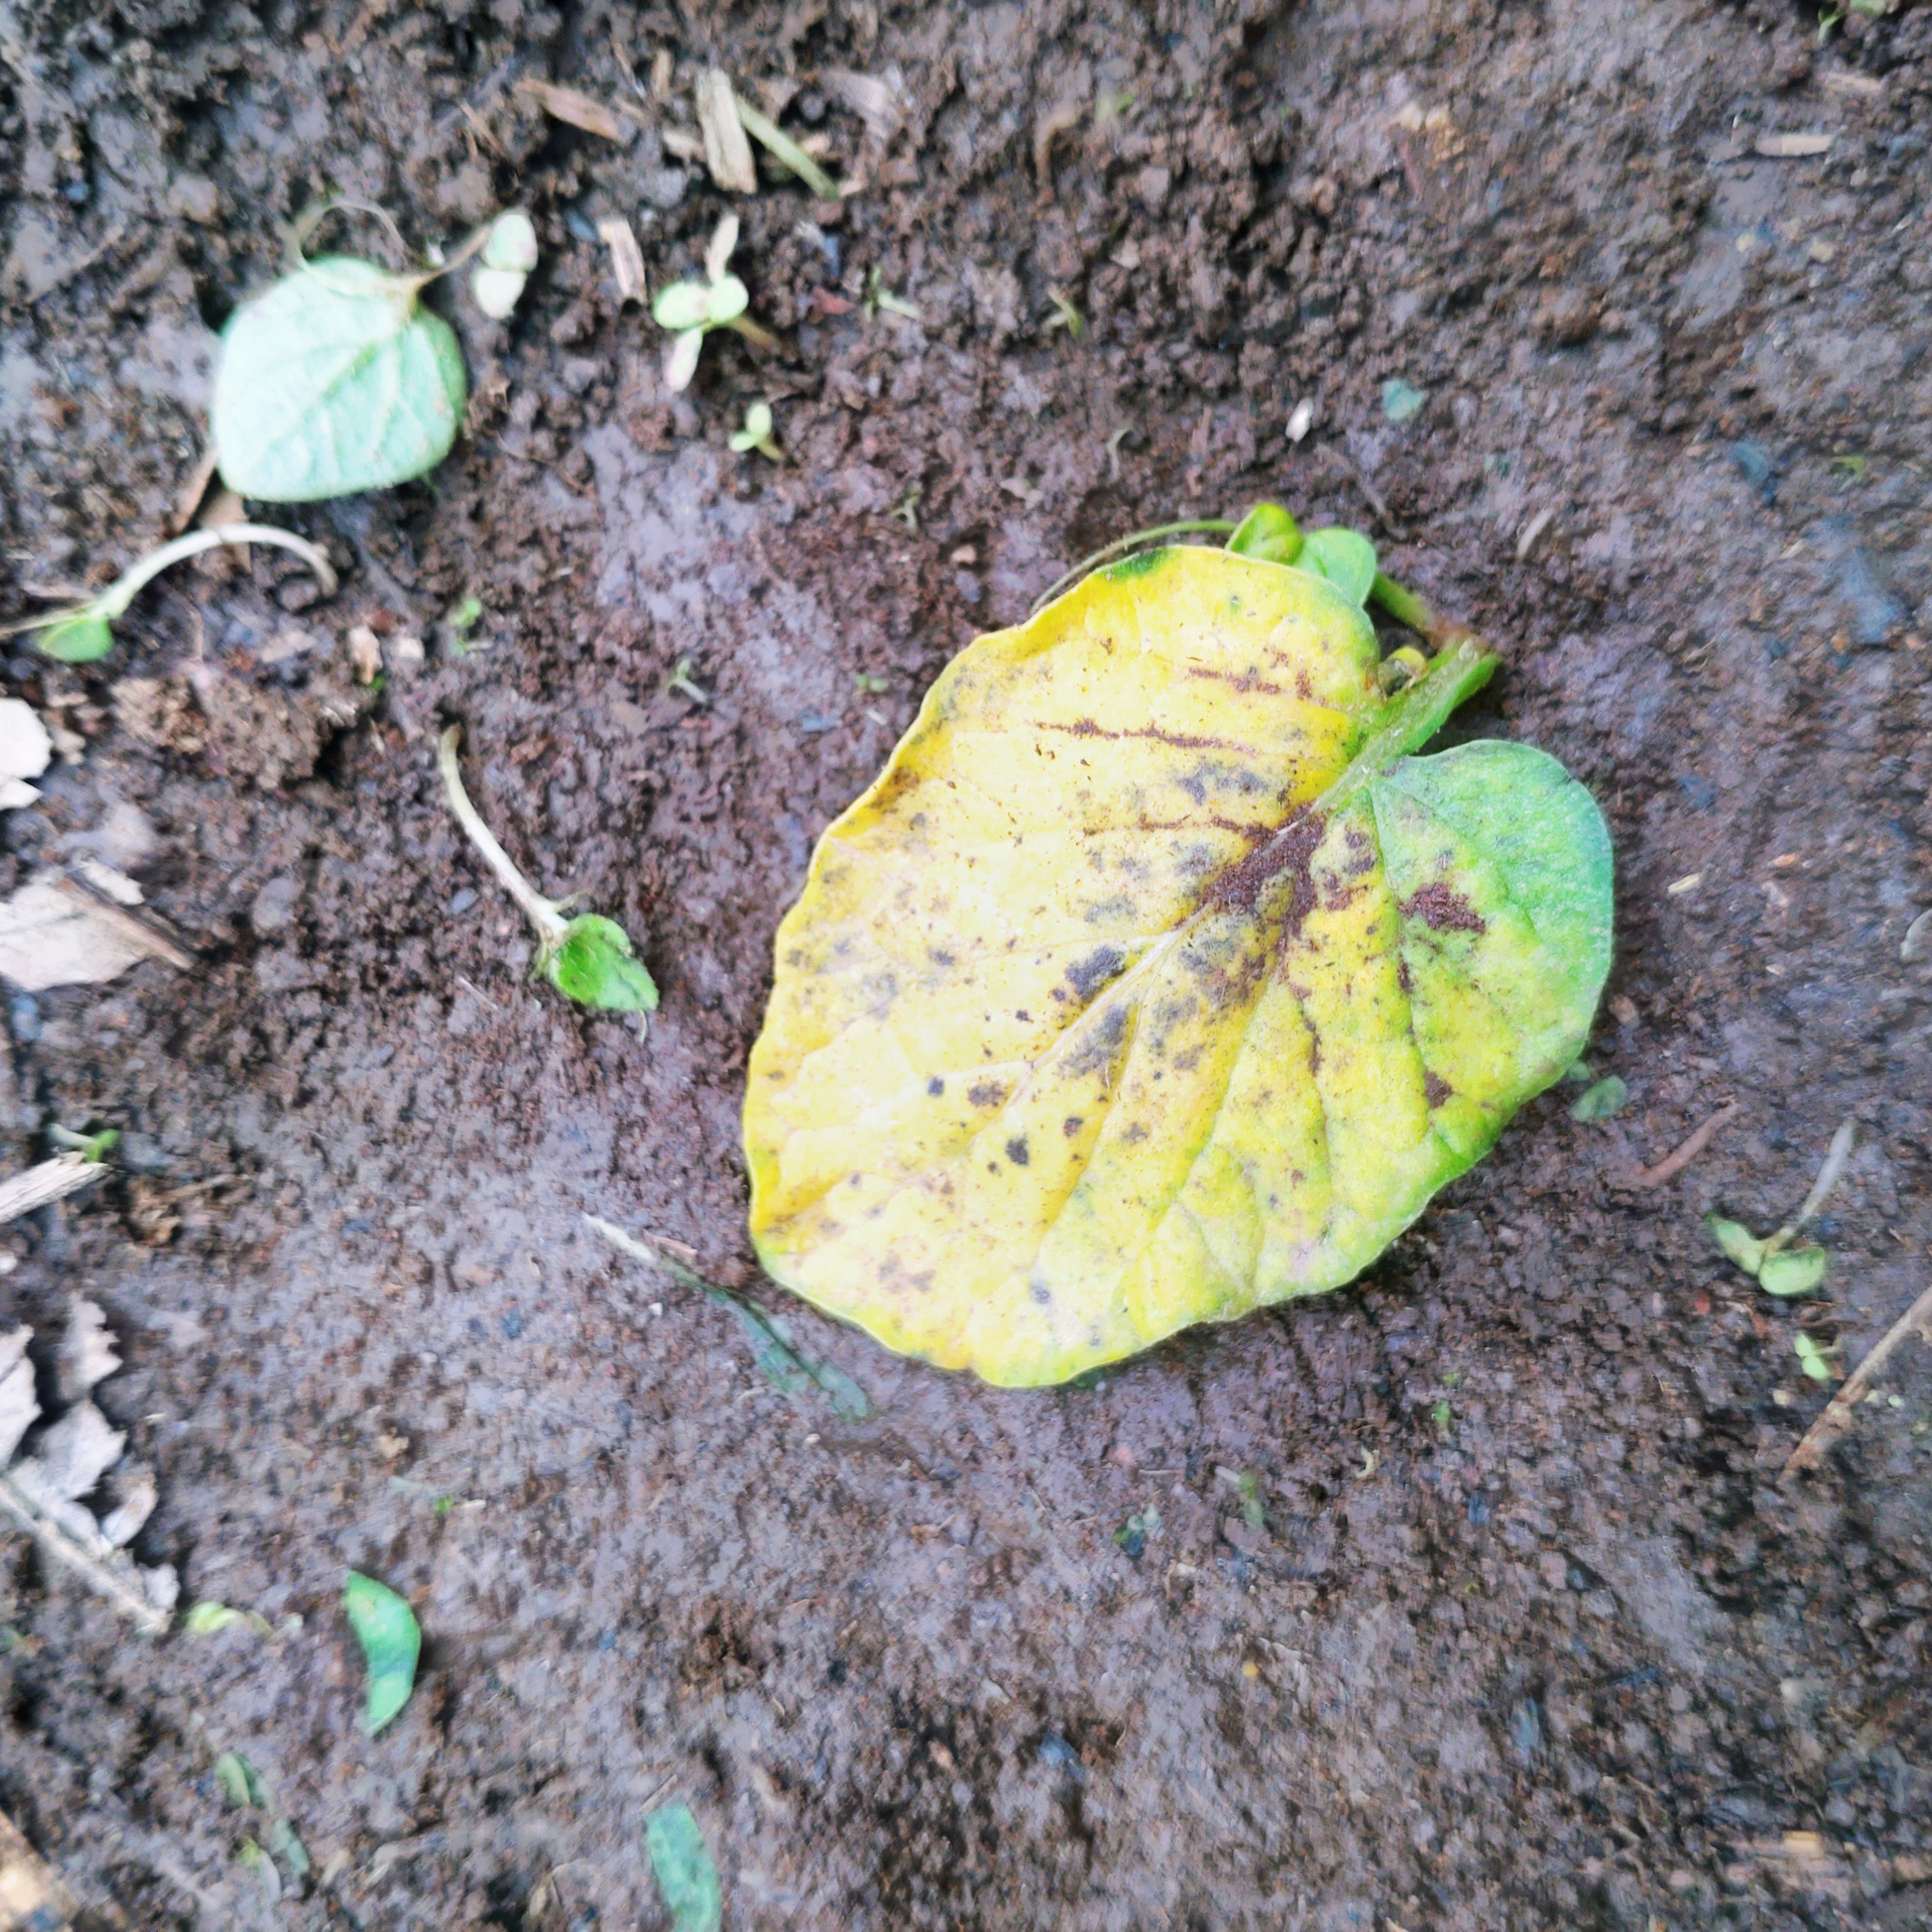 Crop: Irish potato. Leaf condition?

late blight
